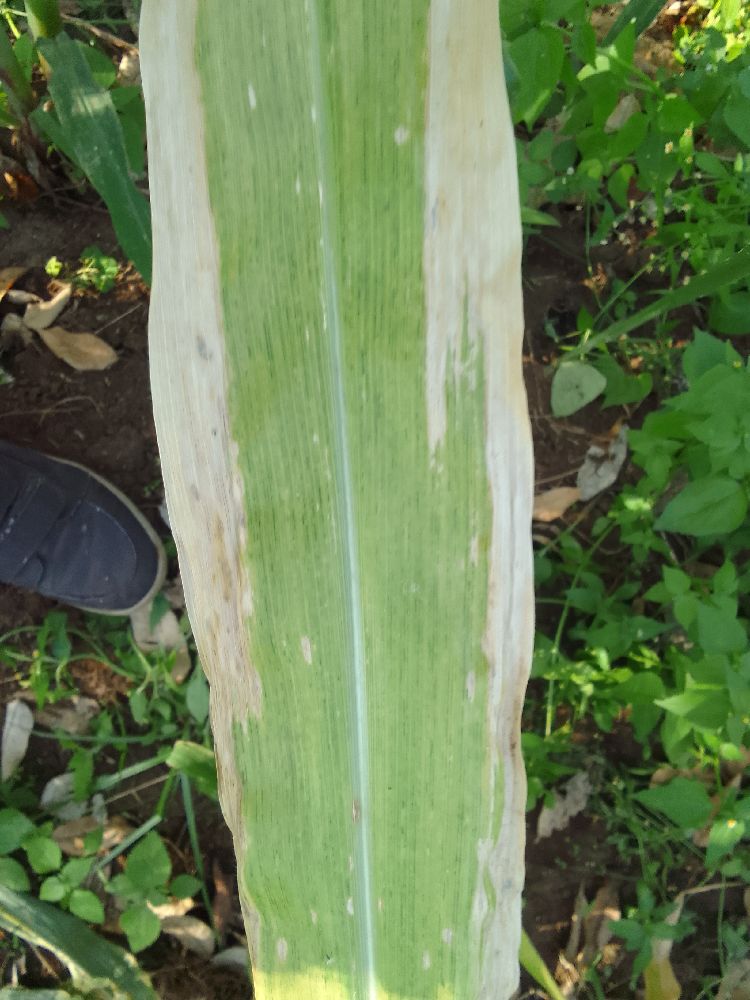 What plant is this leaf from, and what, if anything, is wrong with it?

maize, maize lethal necrosis
